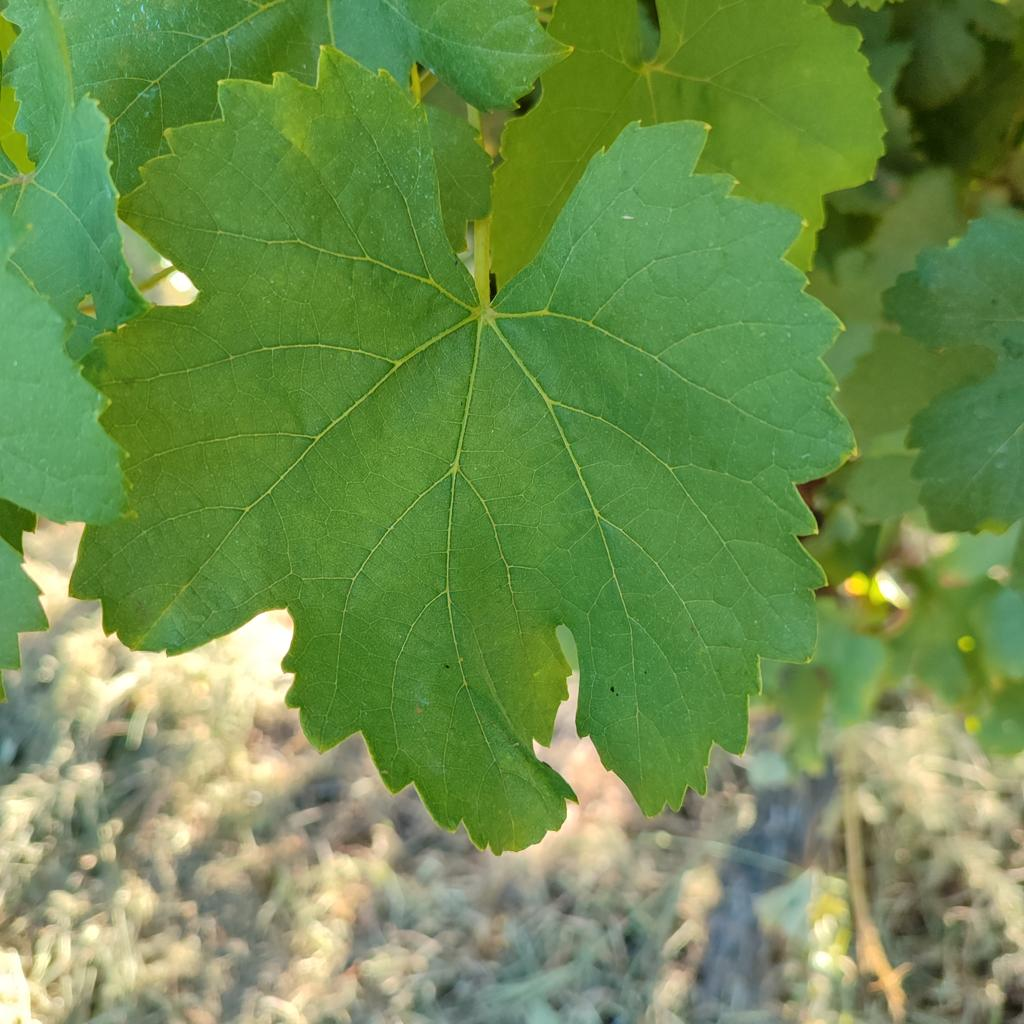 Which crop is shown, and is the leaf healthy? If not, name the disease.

grapevine, healthy
